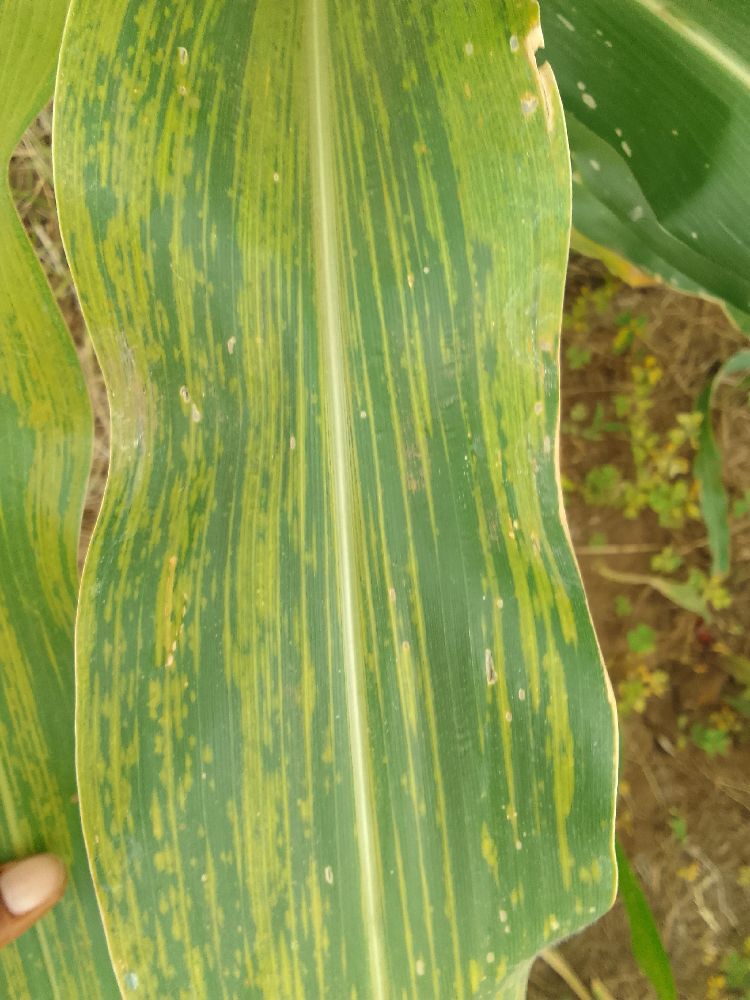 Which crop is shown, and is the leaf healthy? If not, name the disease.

maize, maize lethal necrosis
